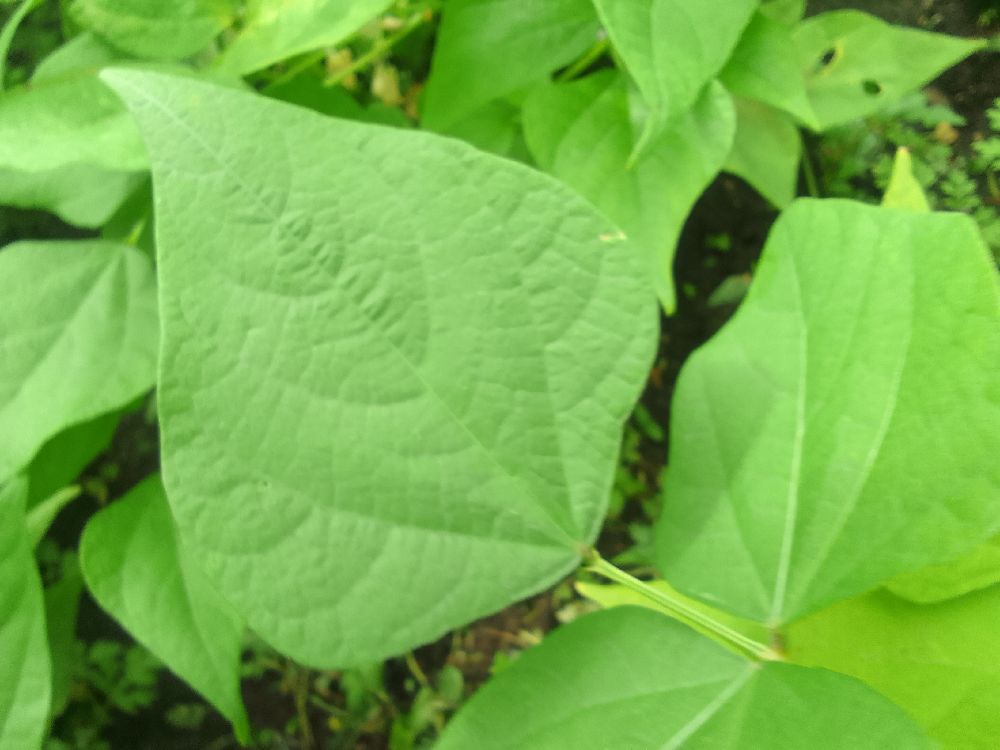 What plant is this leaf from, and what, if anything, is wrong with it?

common bean, healthy
